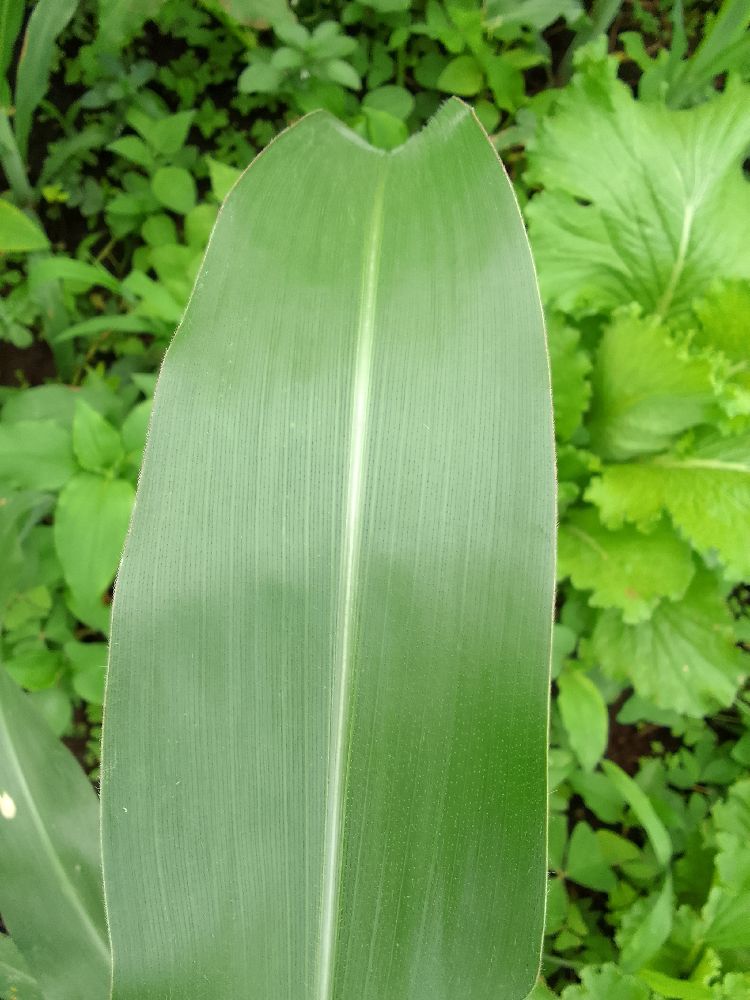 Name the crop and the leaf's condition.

maize, healthy
